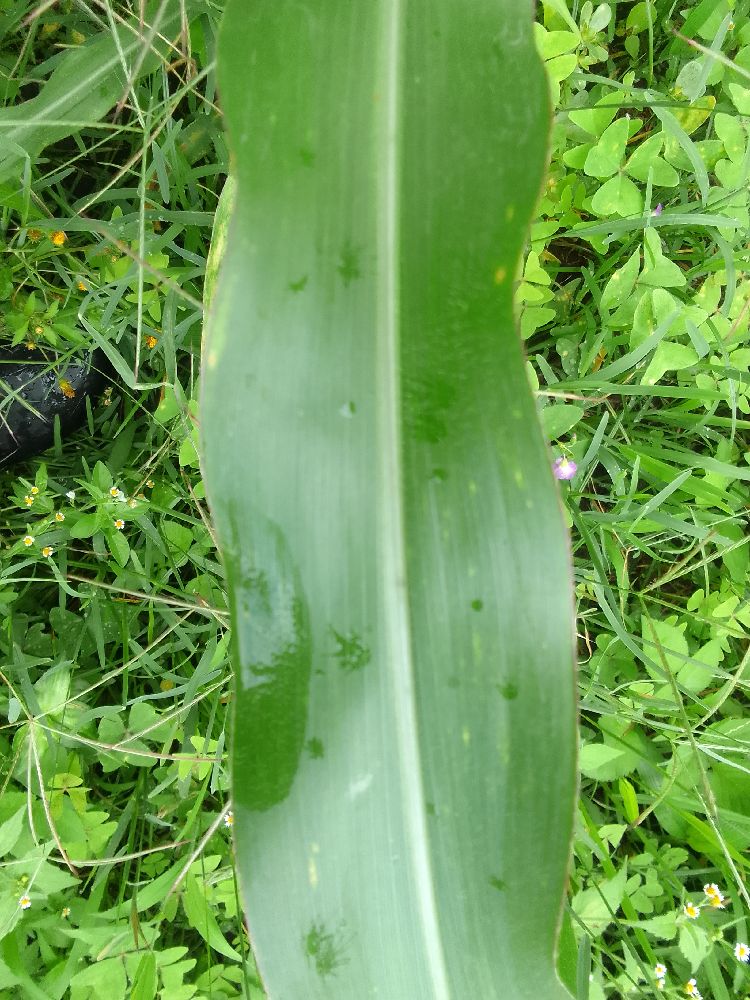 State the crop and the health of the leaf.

maize, healthy
